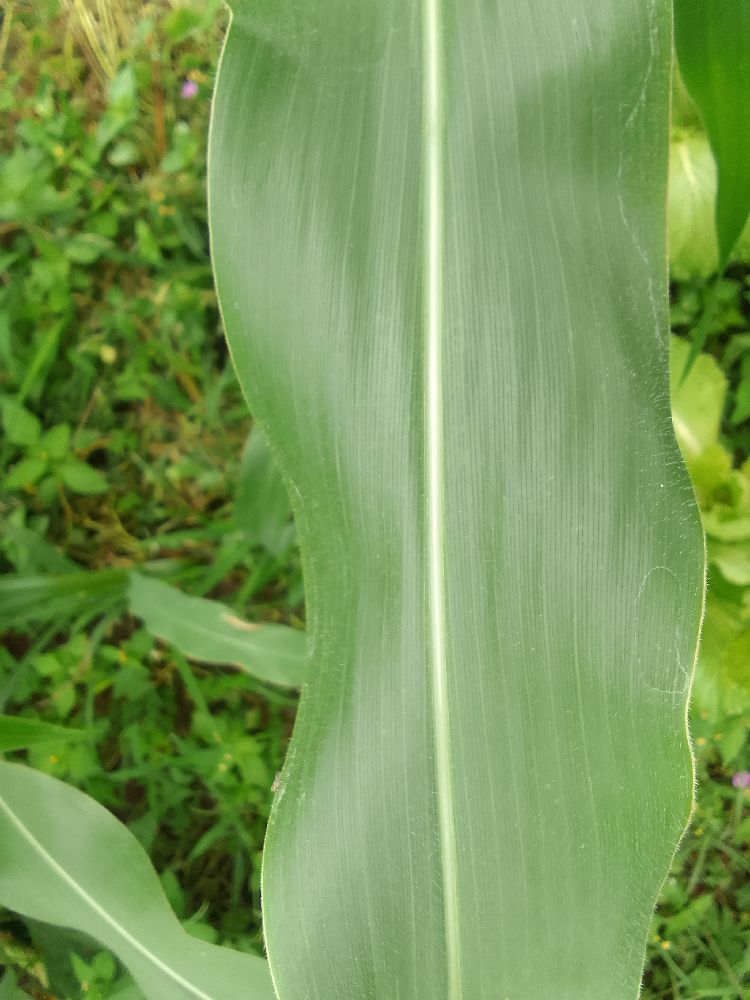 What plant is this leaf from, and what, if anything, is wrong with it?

maize, healthy
